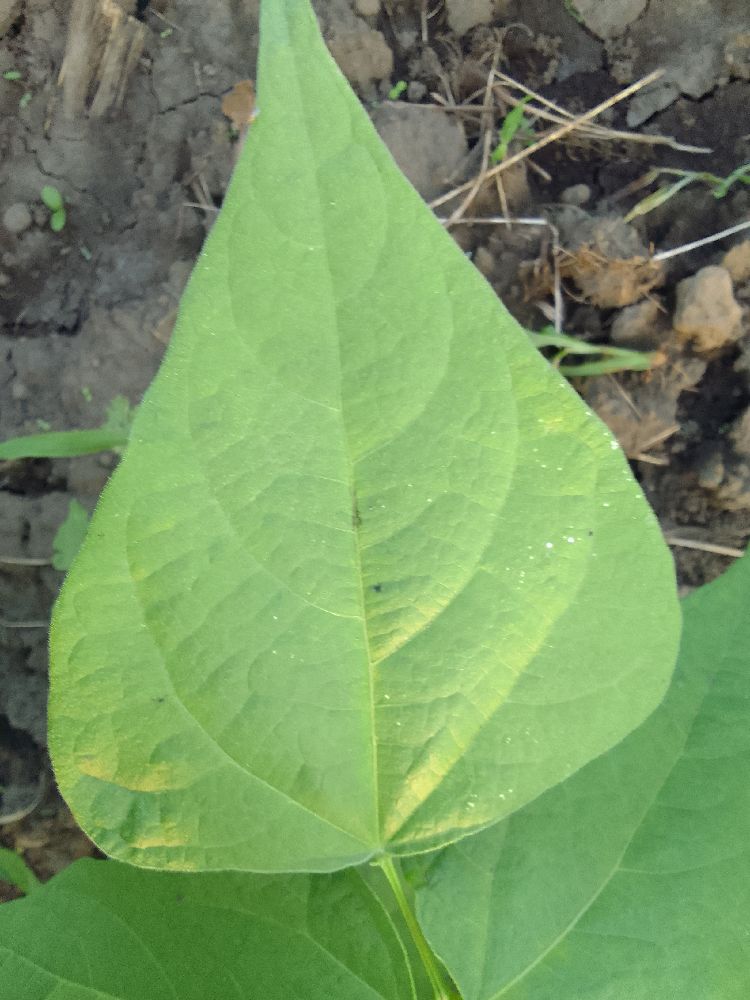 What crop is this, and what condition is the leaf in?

common bean, healthy
